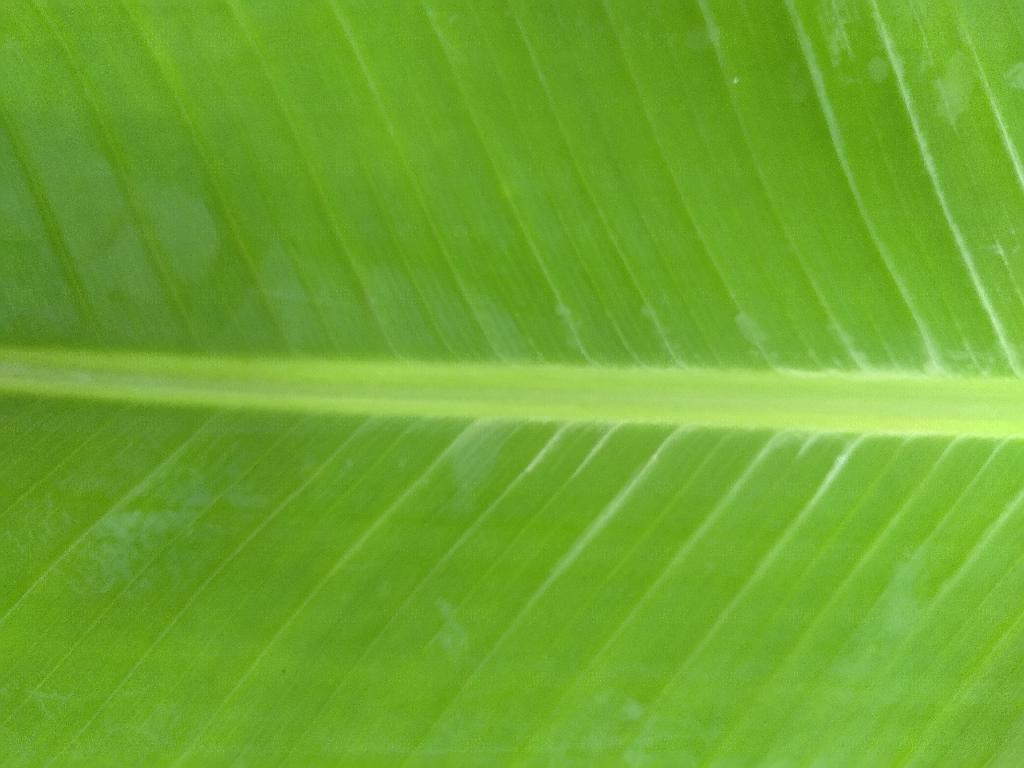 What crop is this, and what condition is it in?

banana, healthy
